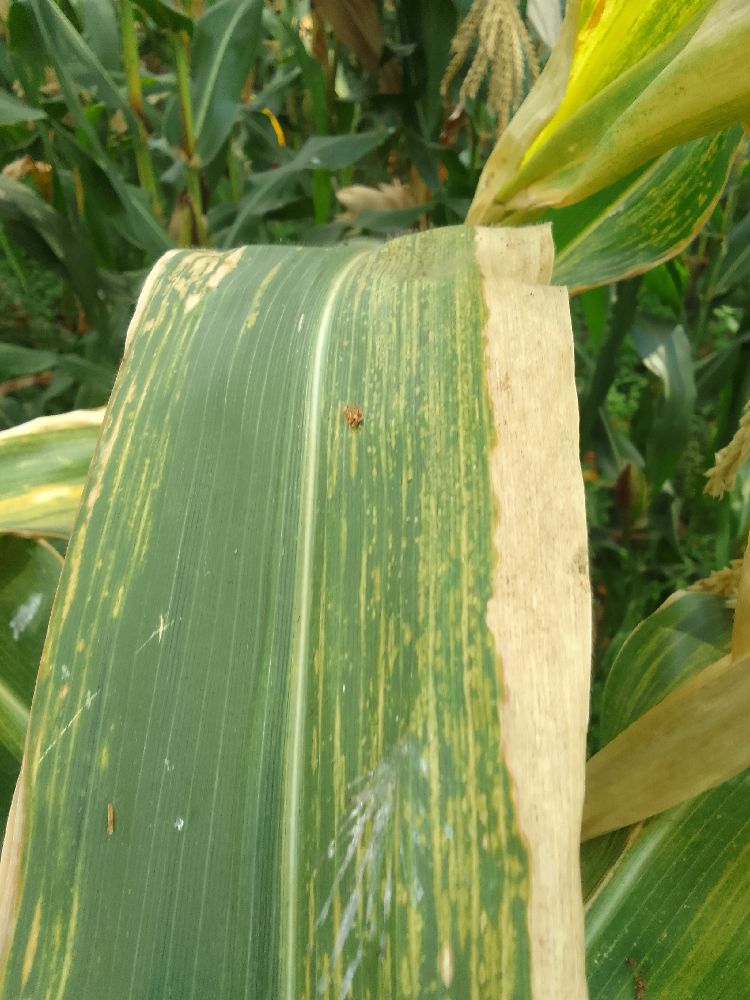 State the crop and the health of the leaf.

maize, maize lethal necrosis
